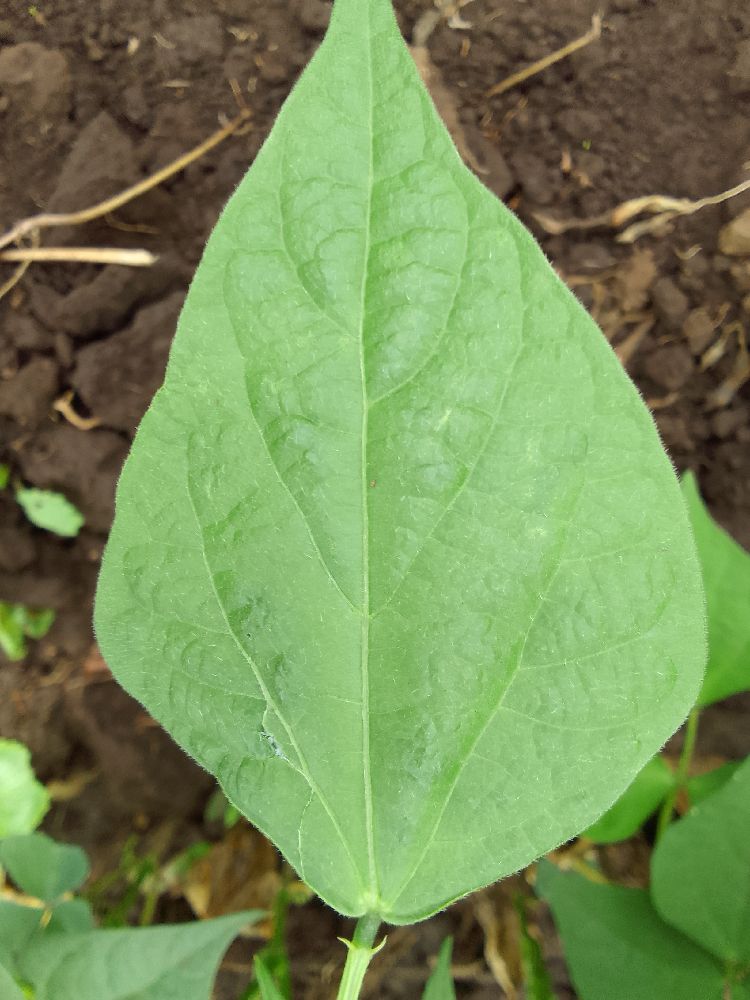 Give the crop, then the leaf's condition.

common bean, healthy
